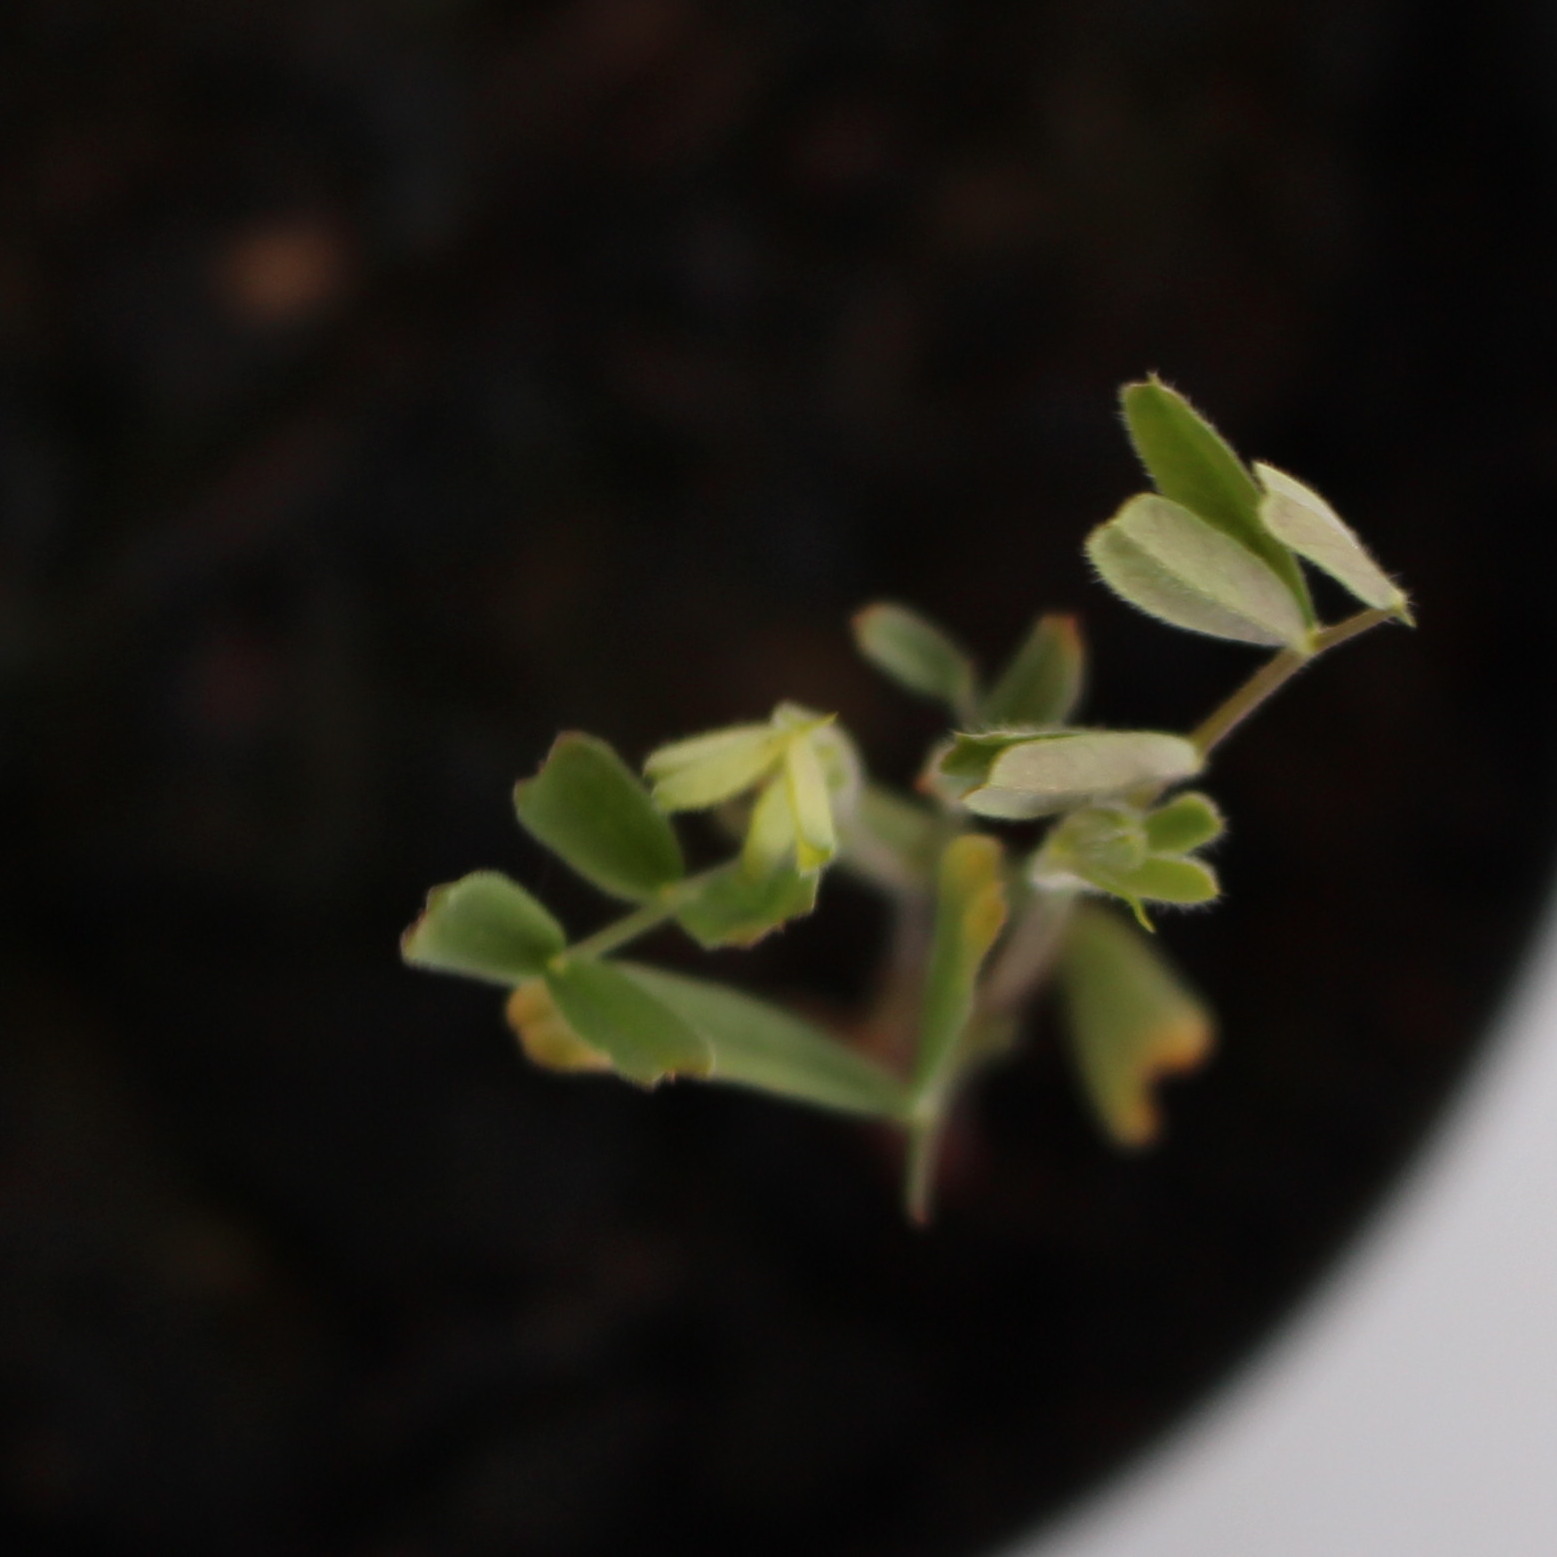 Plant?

Vicia sativa
